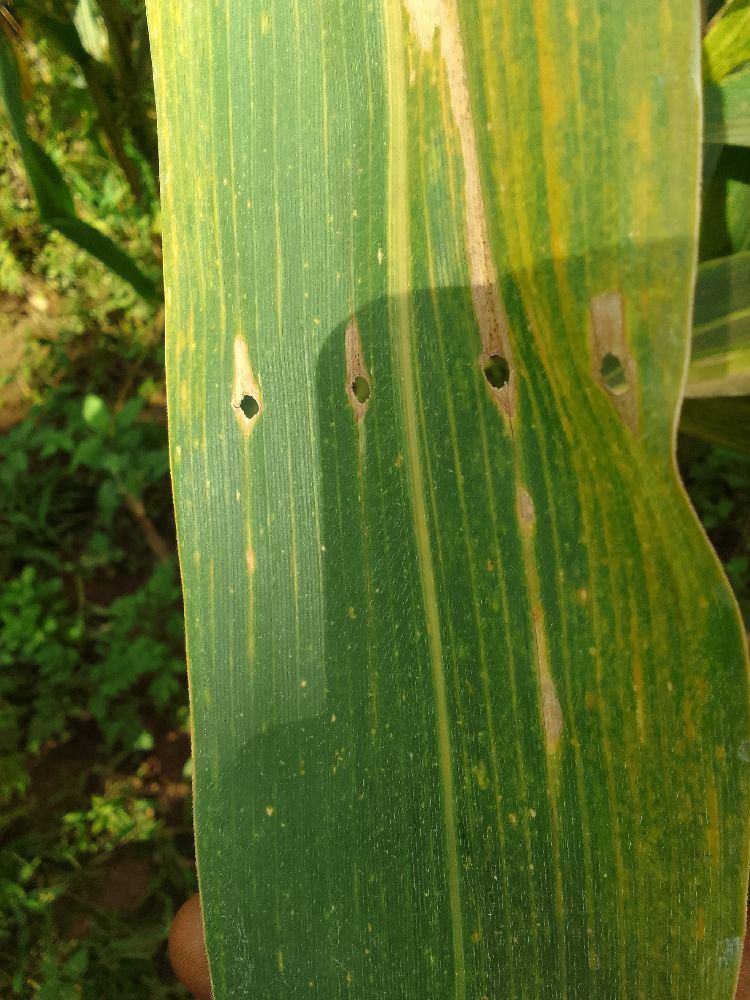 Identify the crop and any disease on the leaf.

maize, maize lethal necrosis
